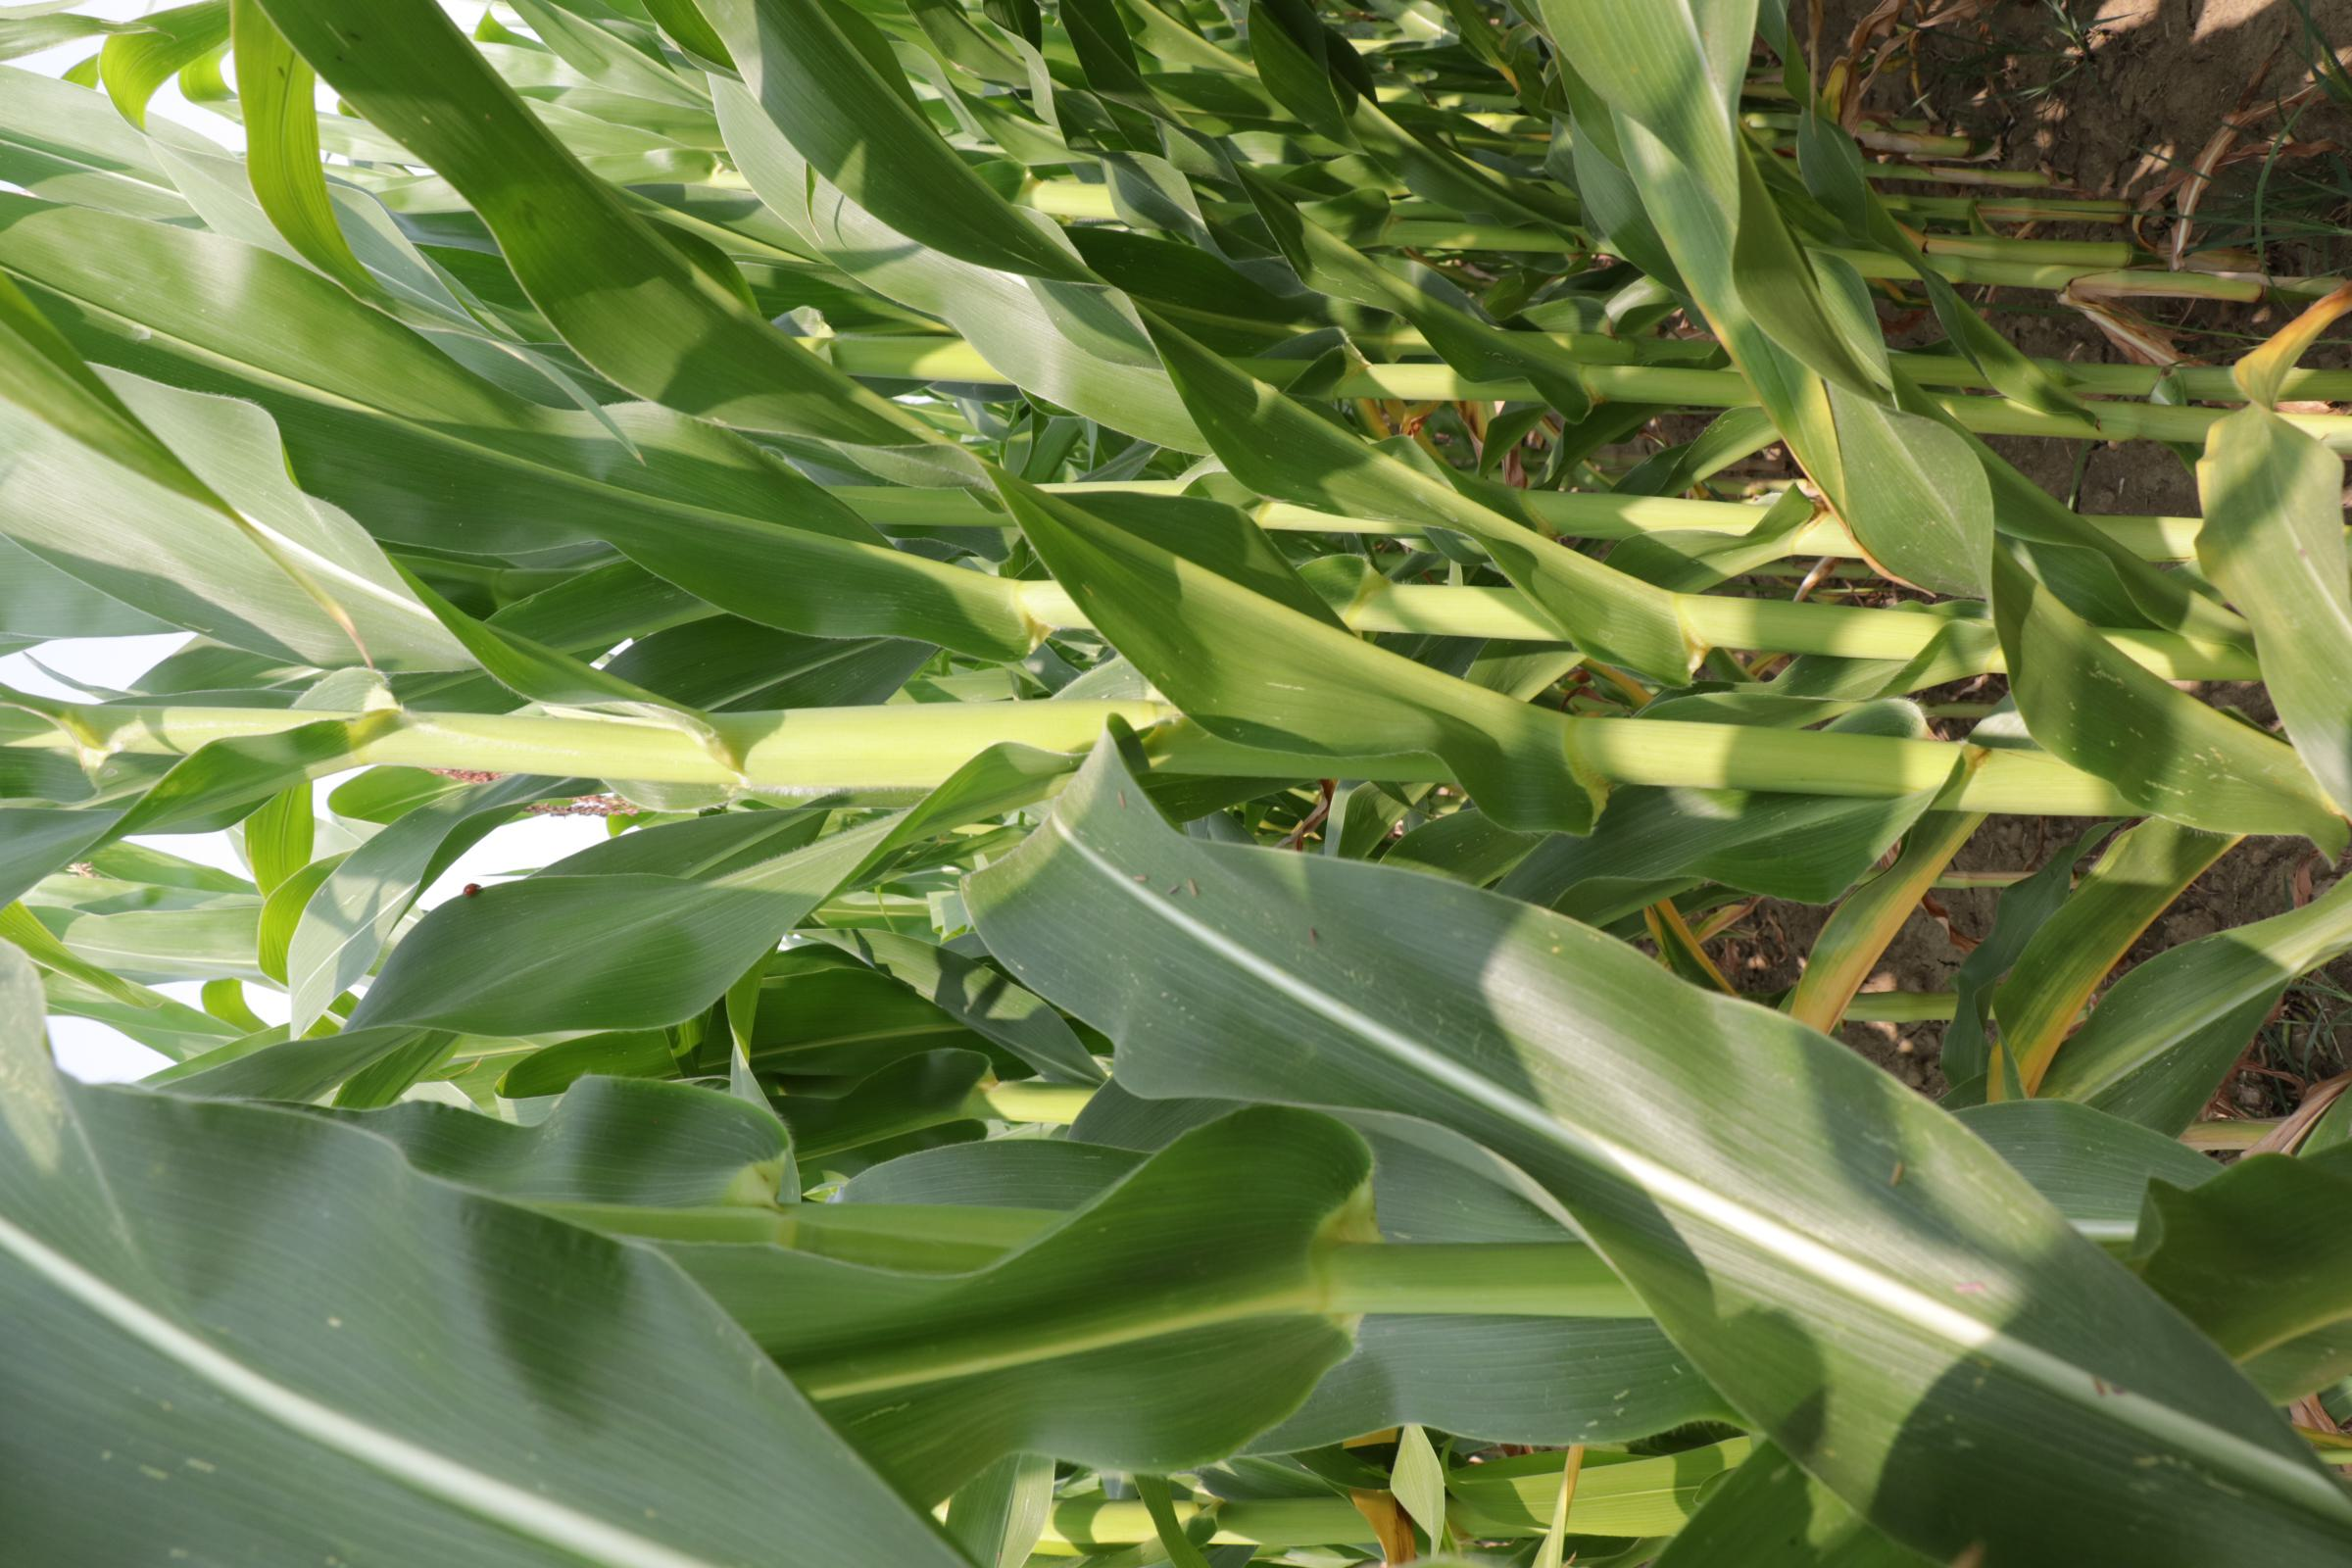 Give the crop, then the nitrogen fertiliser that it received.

maize, full nitrogen fertilisation
